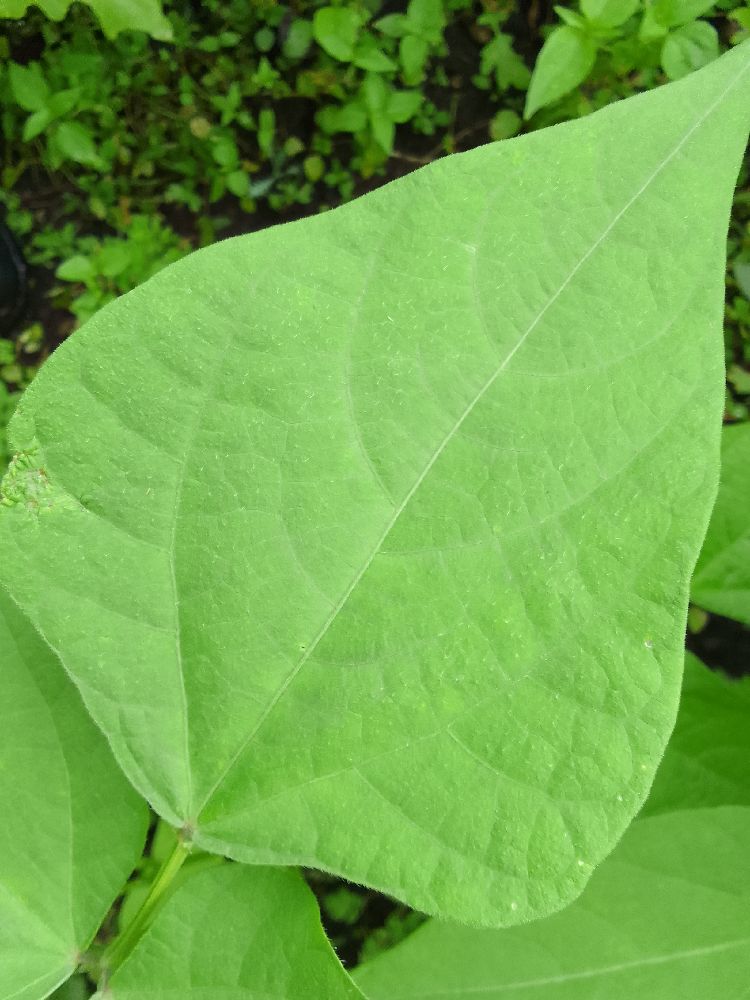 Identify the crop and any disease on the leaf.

common bean, healthy
